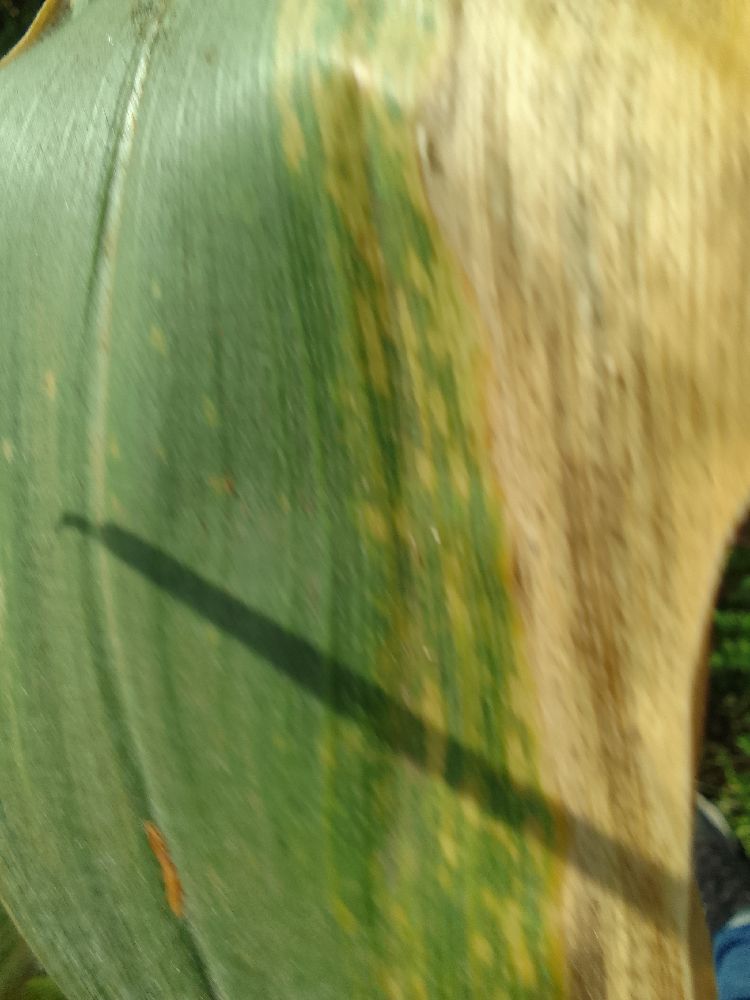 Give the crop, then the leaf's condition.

maize, maize lethal necrosis
